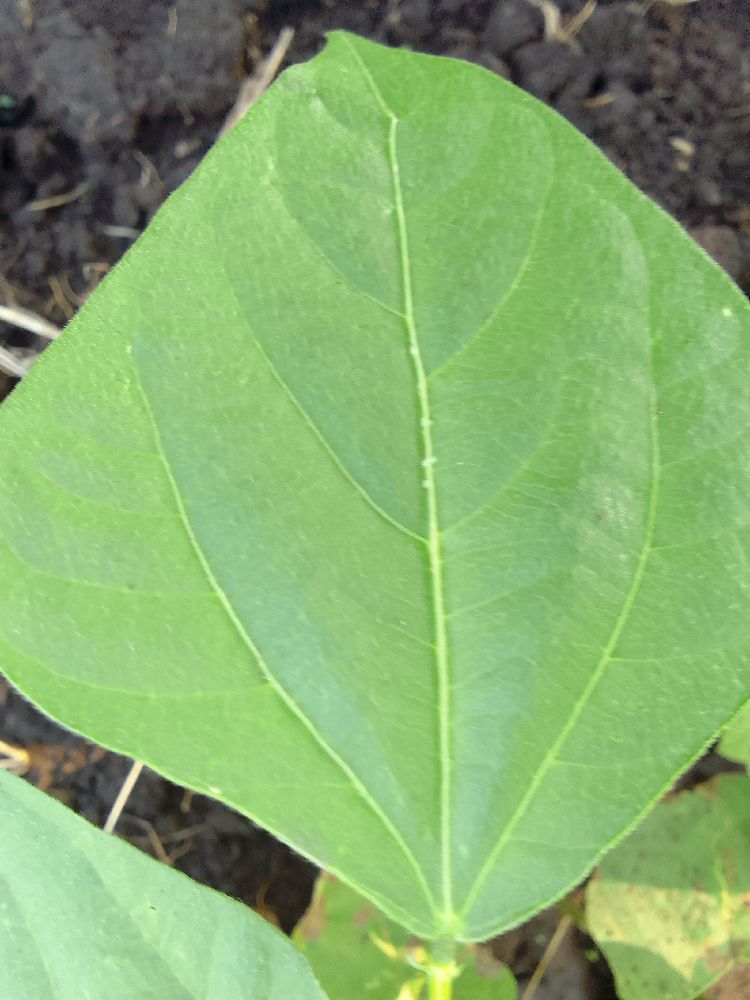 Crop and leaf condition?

common bean, healthy
